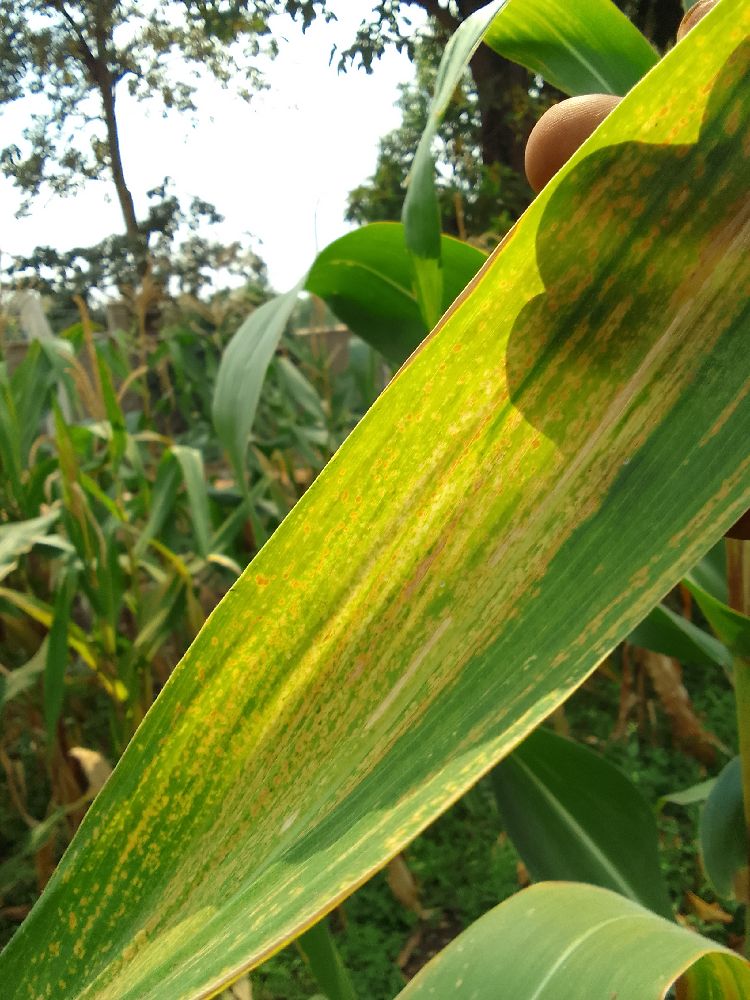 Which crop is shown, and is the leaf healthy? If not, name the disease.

maize, maize lethal necrosis
